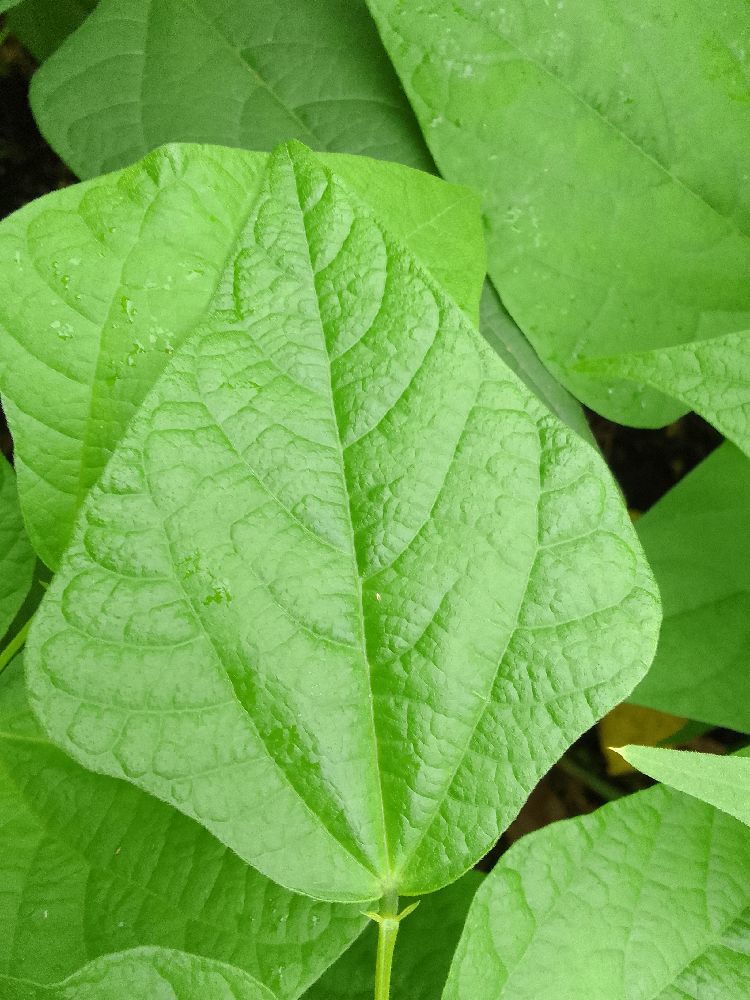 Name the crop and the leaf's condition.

common bean, healthy
